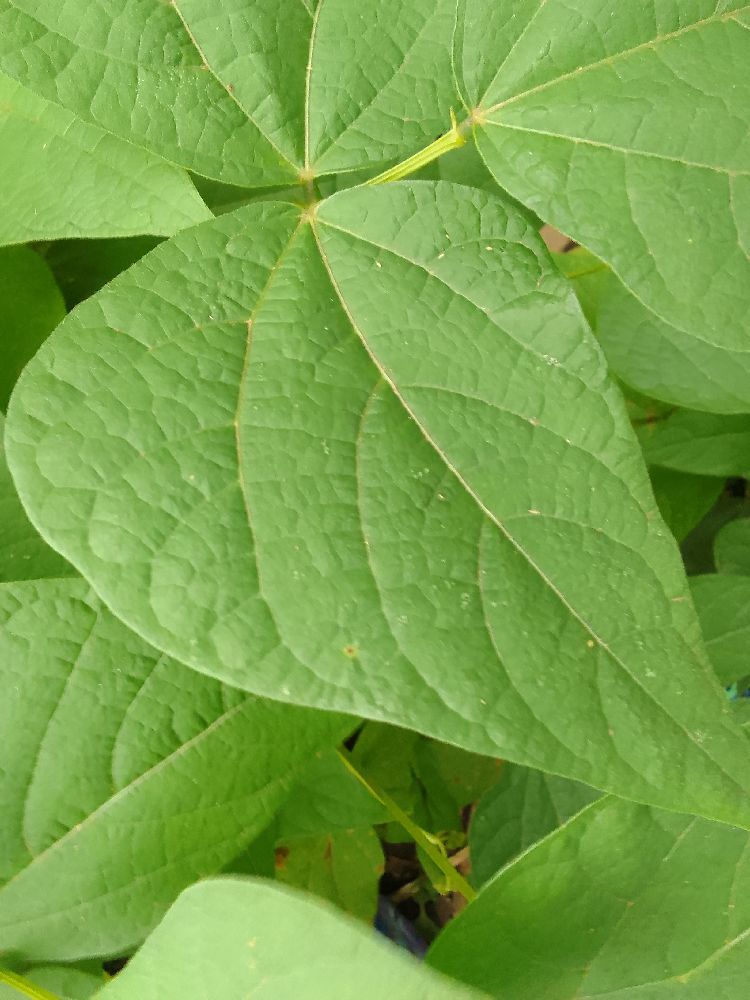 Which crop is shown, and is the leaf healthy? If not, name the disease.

common bean, healthy
